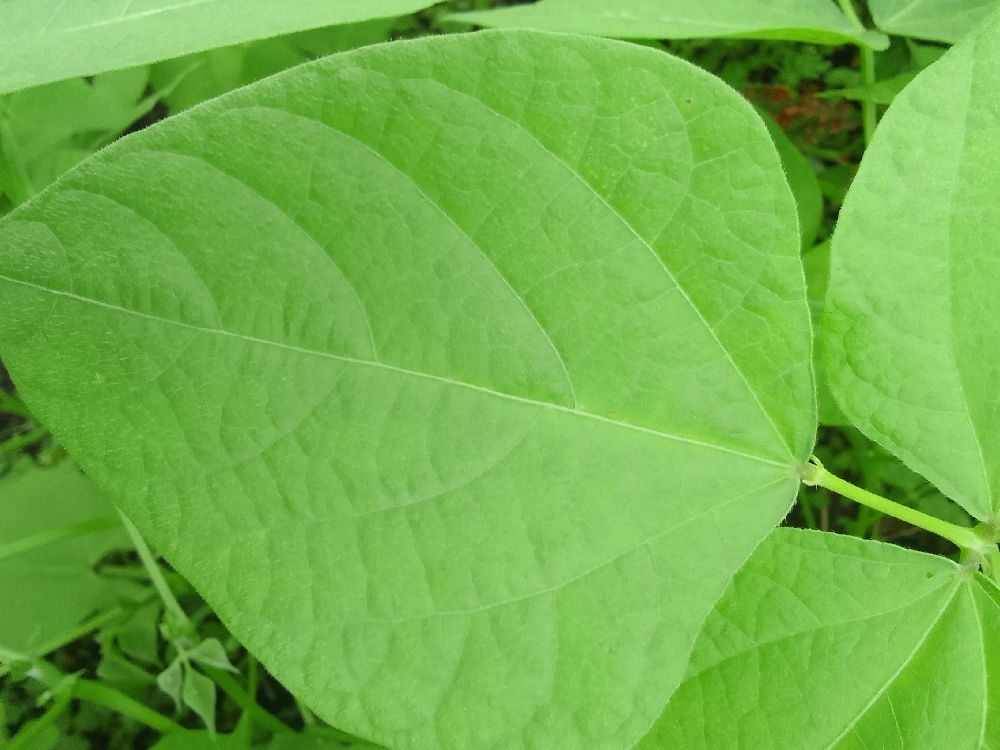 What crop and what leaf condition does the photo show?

common bean, healthy
